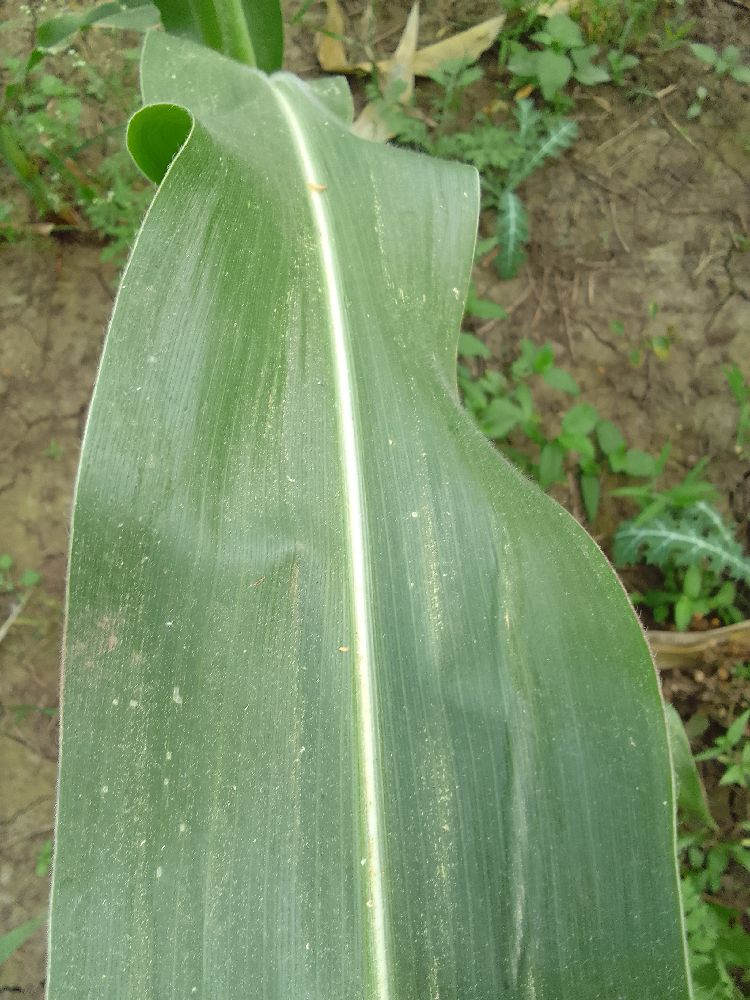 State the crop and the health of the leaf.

maize, healthy
